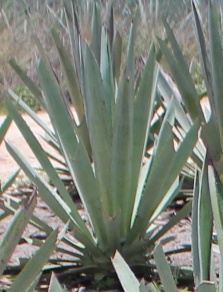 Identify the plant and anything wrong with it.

agave, healthy
